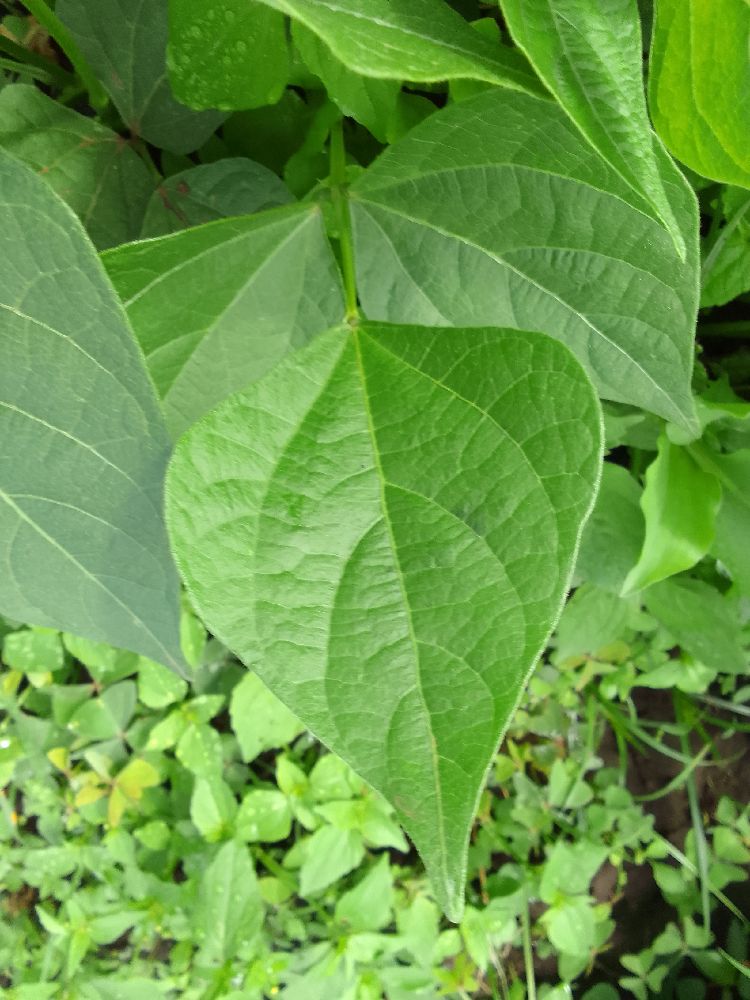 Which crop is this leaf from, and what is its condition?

common bean, healthy
